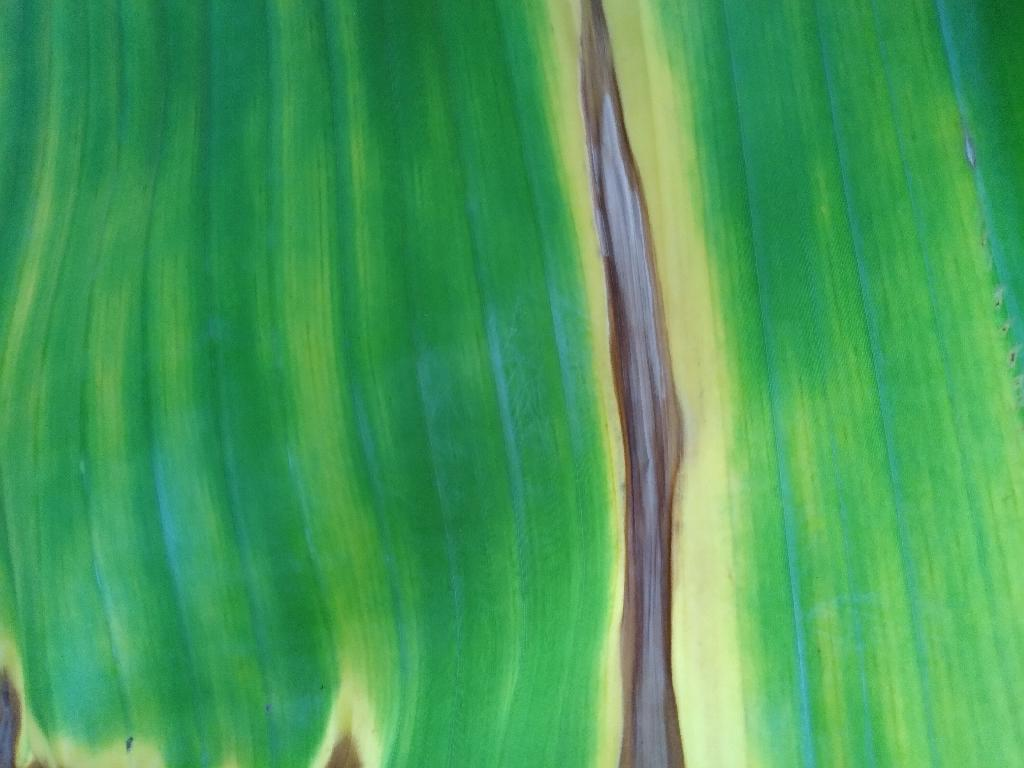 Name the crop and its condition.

banana, fusarium wilt race 1
